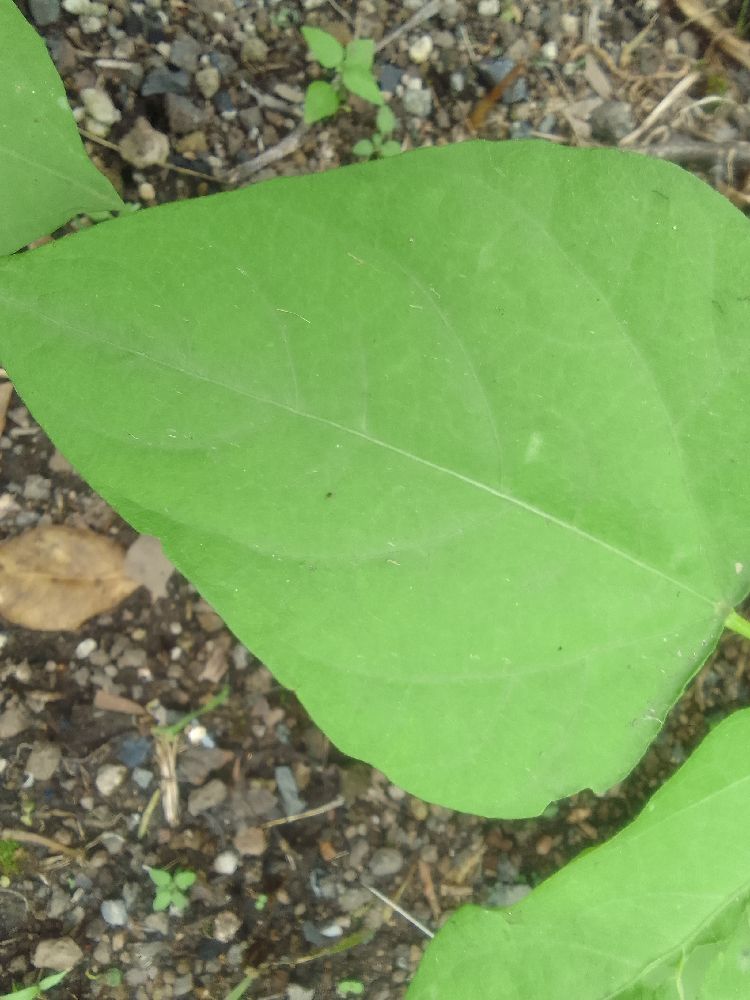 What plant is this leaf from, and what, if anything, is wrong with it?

common bean, healthy
